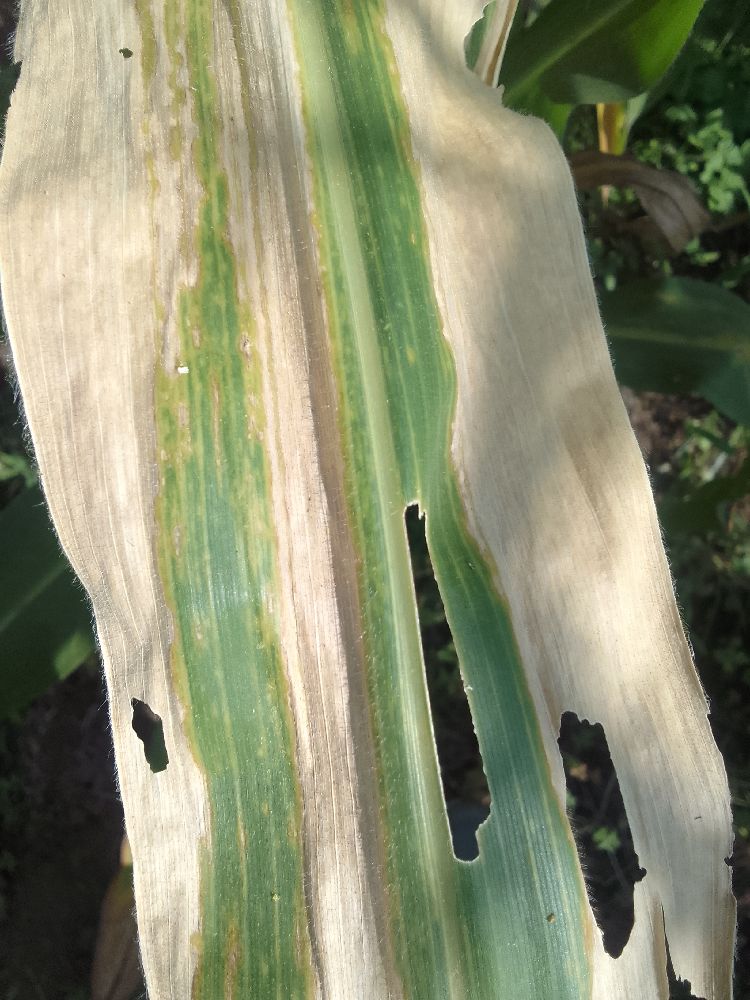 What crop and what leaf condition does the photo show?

maize, maize lethal necrosis
